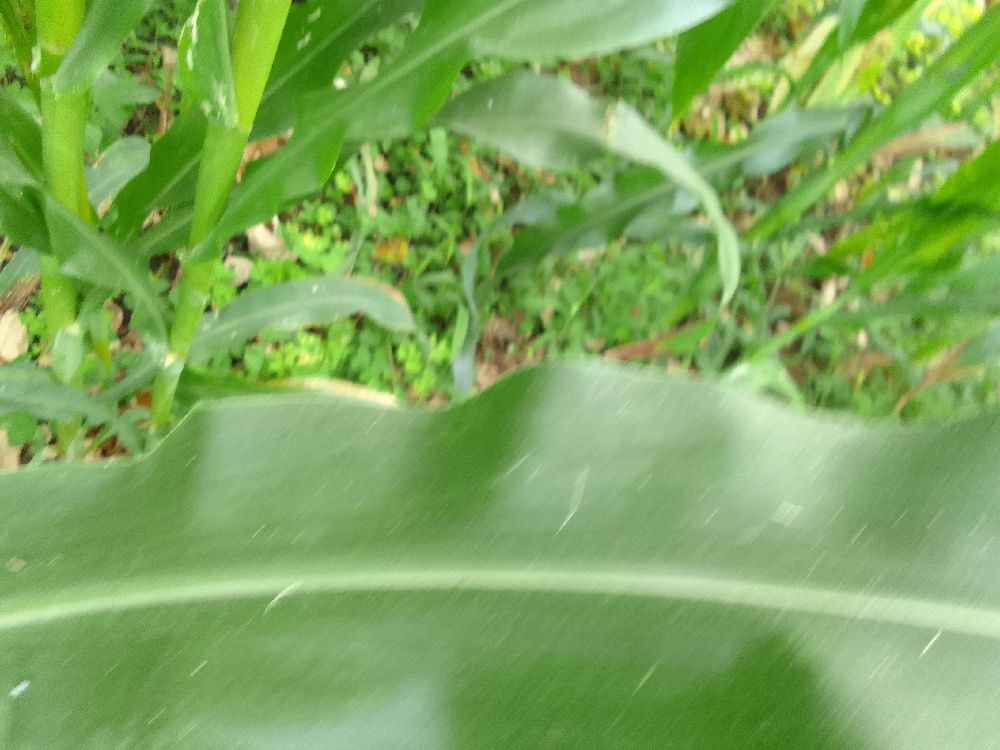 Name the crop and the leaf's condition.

maize, healthy
